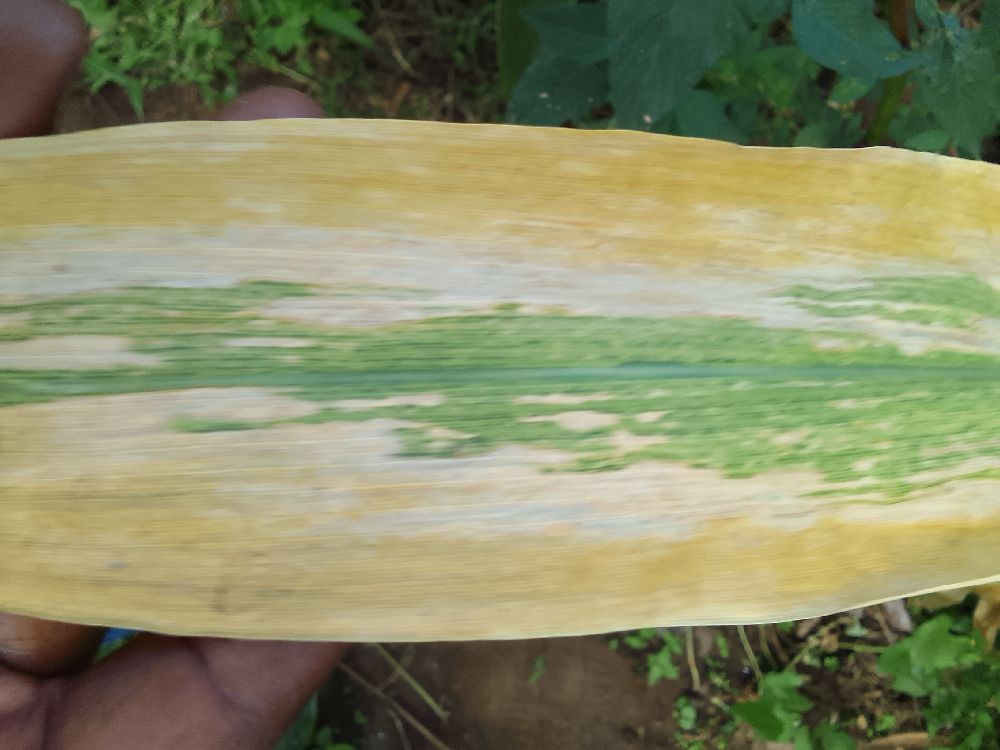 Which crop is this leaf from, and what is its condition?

maize, maize lethal necrosis
